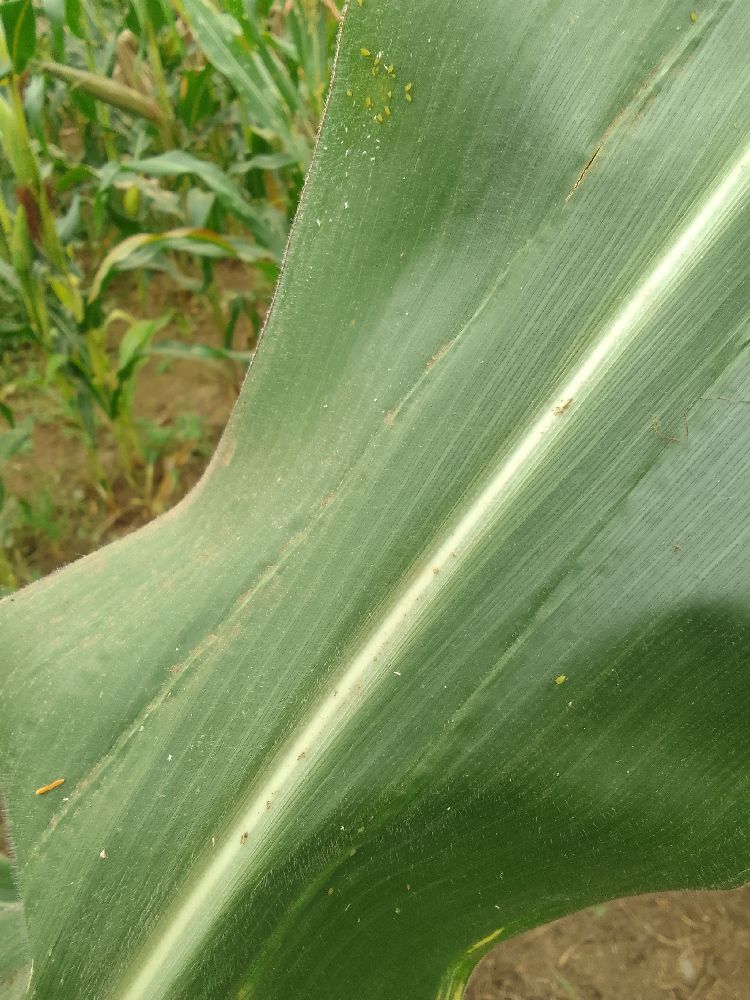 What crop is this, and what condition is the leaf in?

maize, healthy
